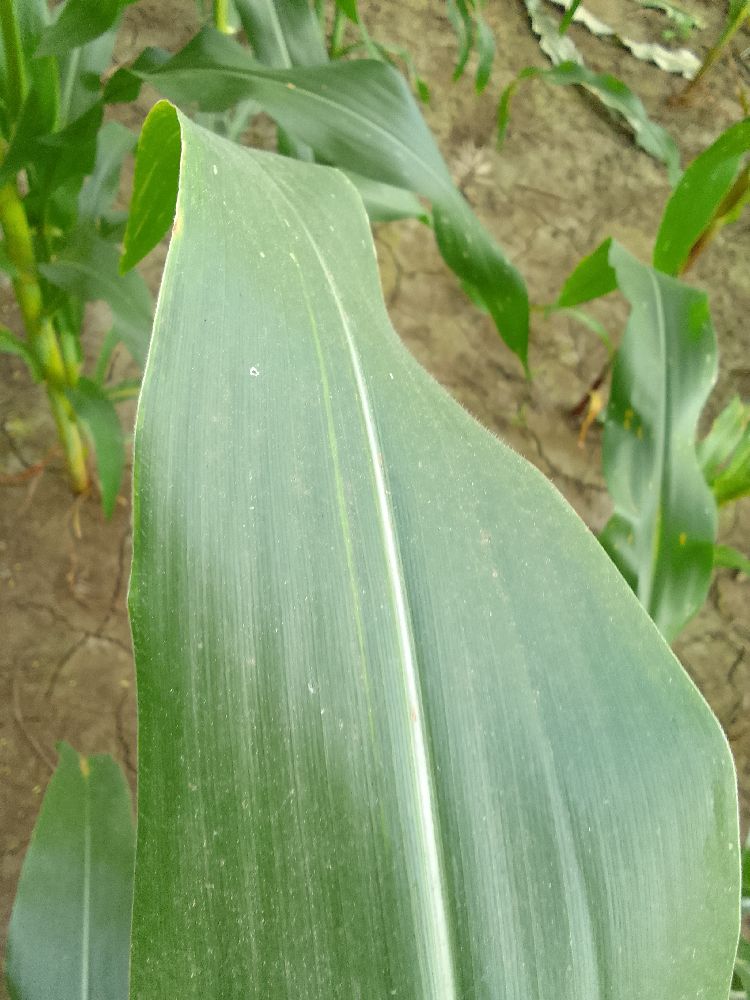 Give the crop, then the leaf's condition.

maize, healthy
